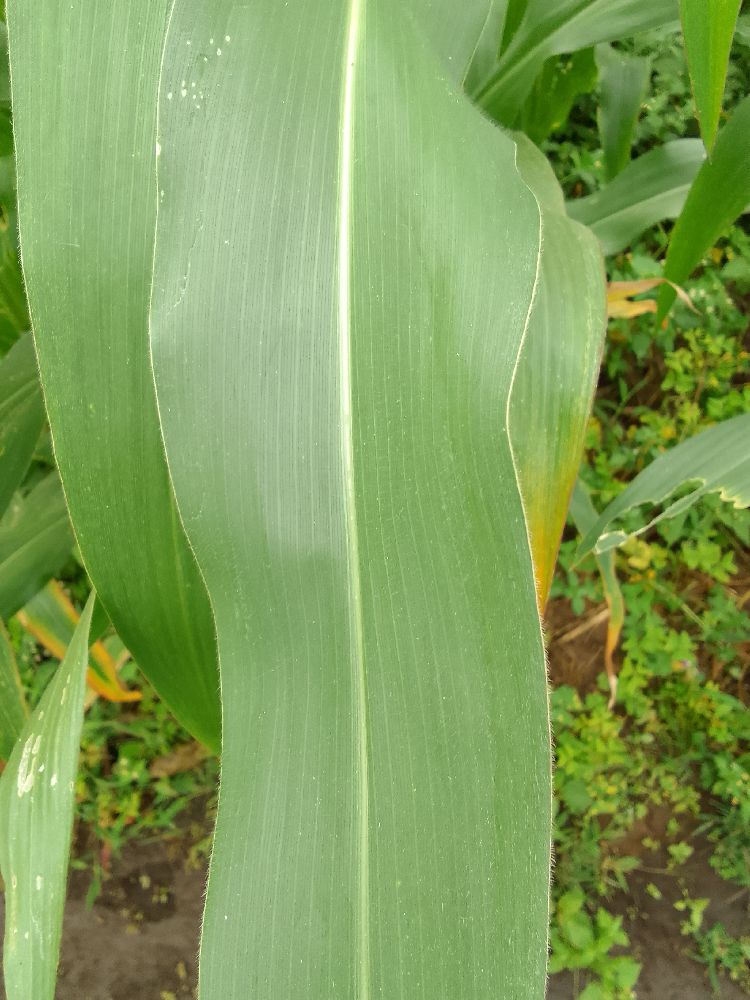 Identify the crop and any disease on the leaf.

maize, healthy
